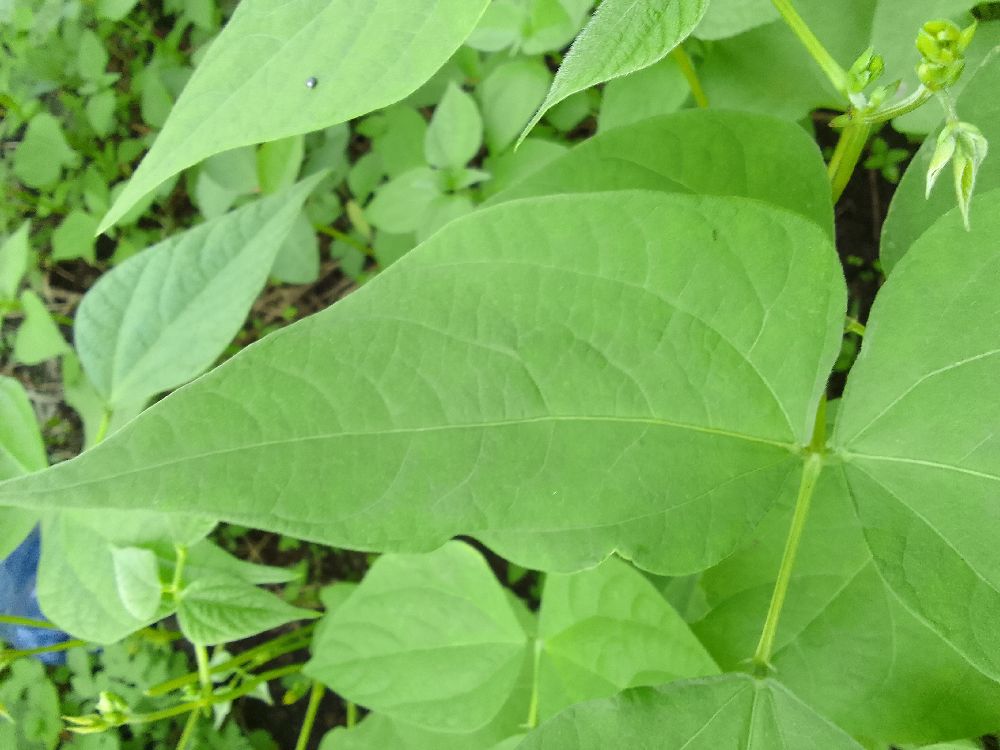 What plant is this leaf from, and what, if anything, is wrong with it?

common bean, healthy
